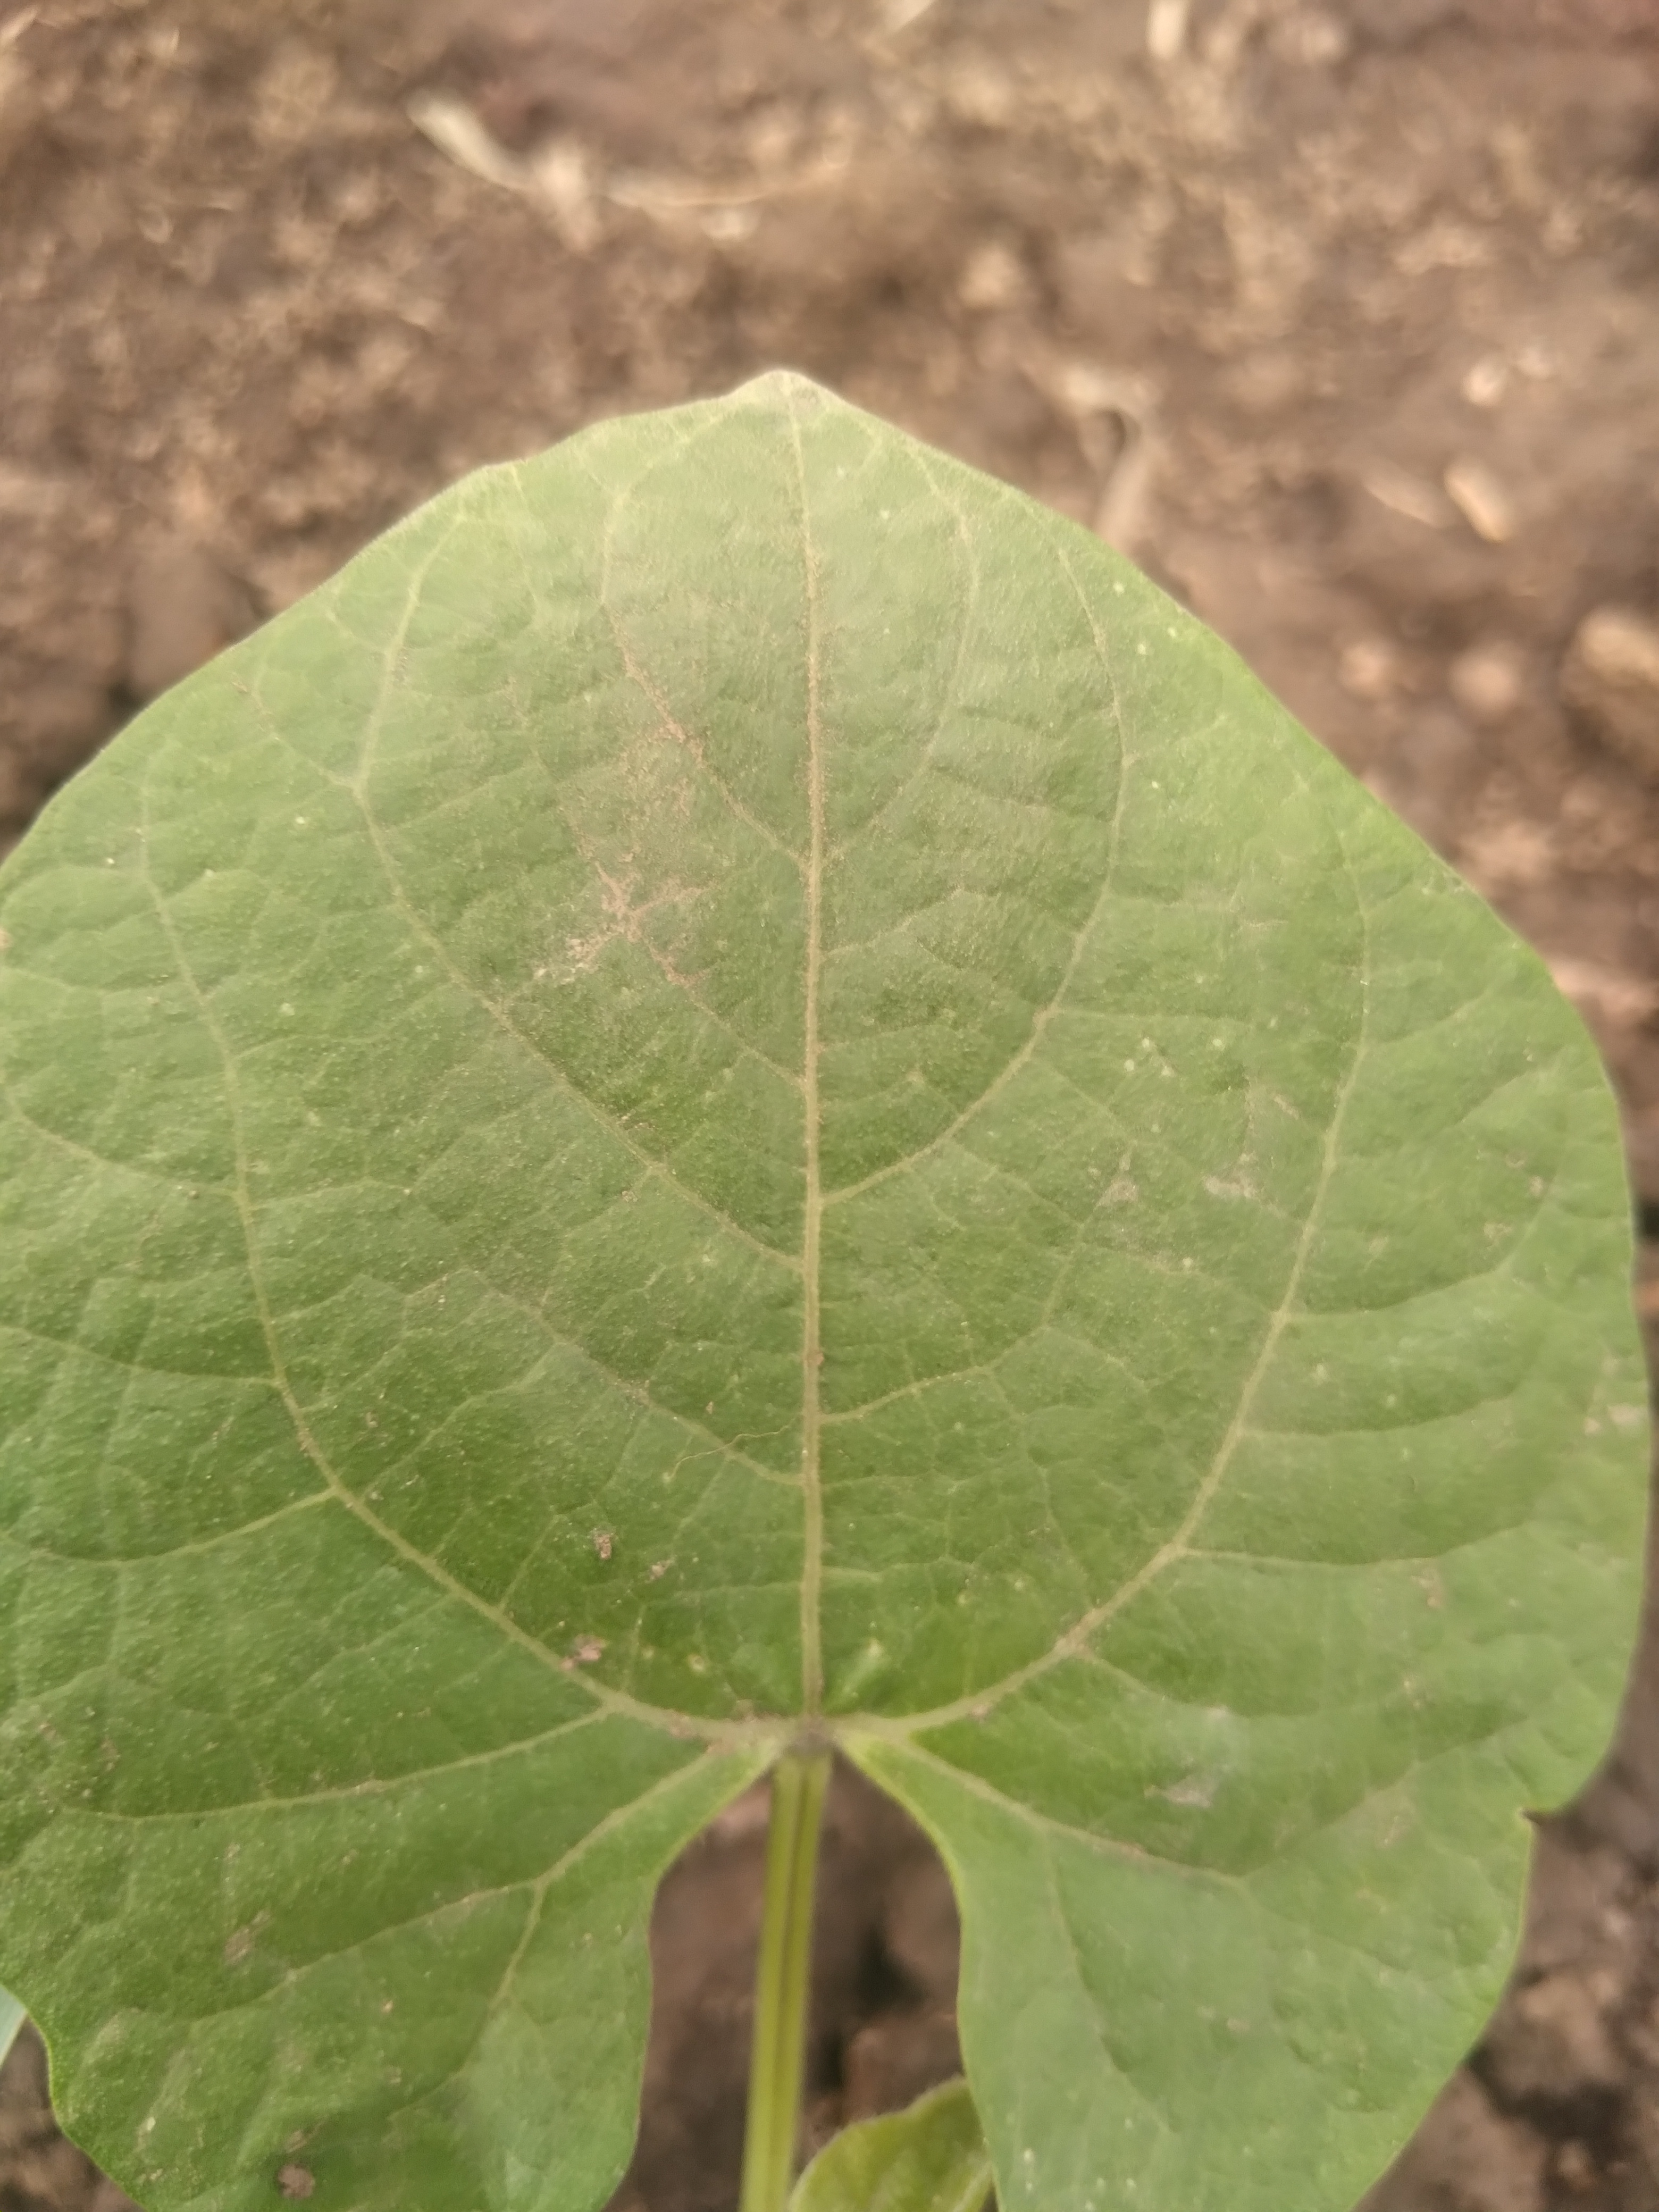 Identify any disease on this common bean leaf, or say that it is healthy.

healthy
